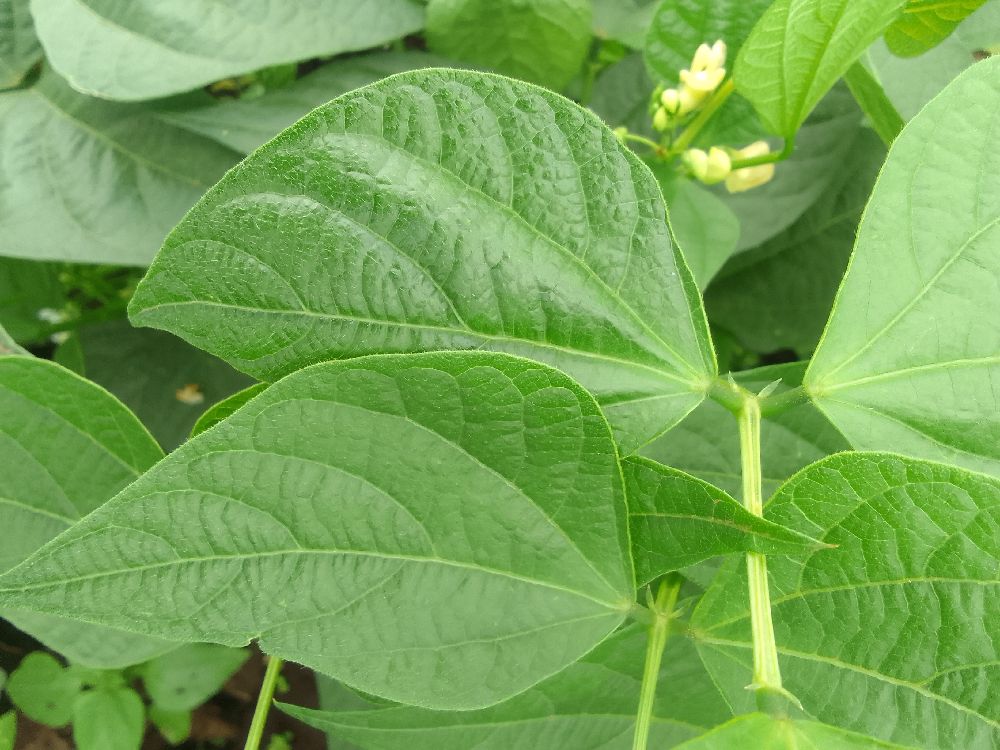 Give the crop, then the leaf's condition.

common bean, healthy
